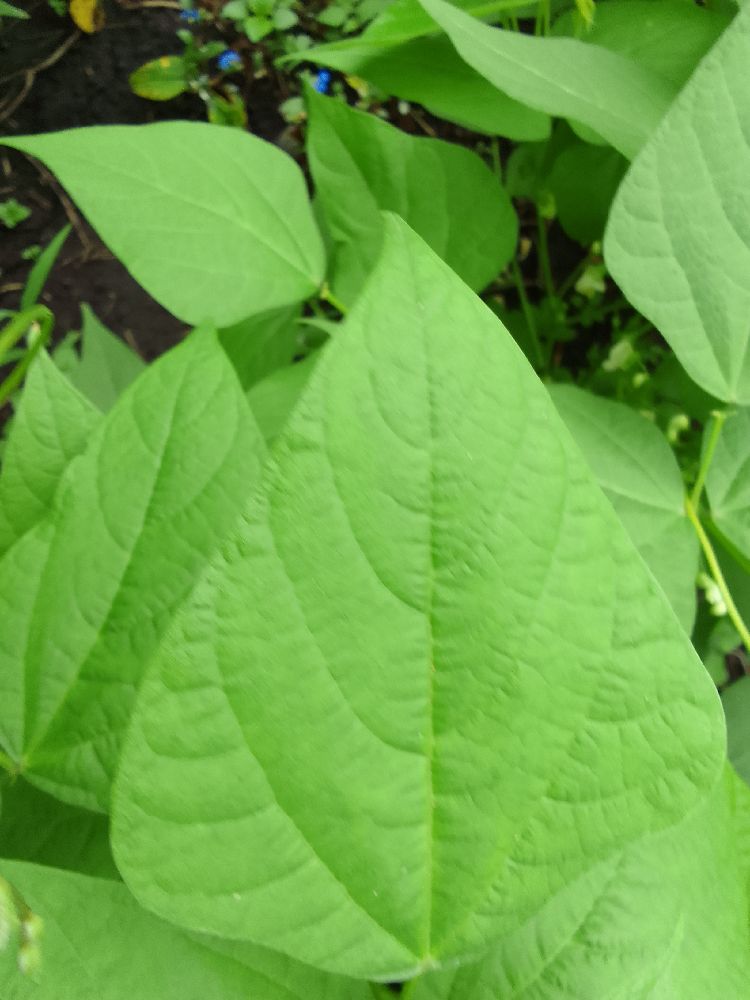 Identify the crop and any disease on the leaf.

common bean, healthy
